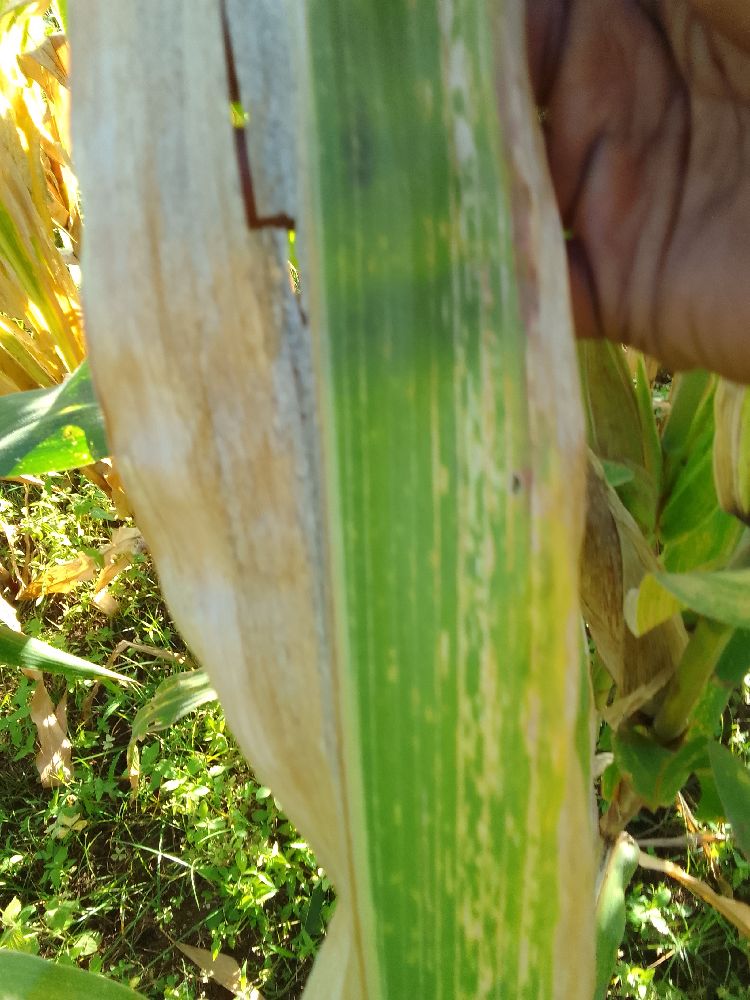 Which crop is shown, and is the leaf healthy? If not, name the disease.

maize, maize lethal necrosis
